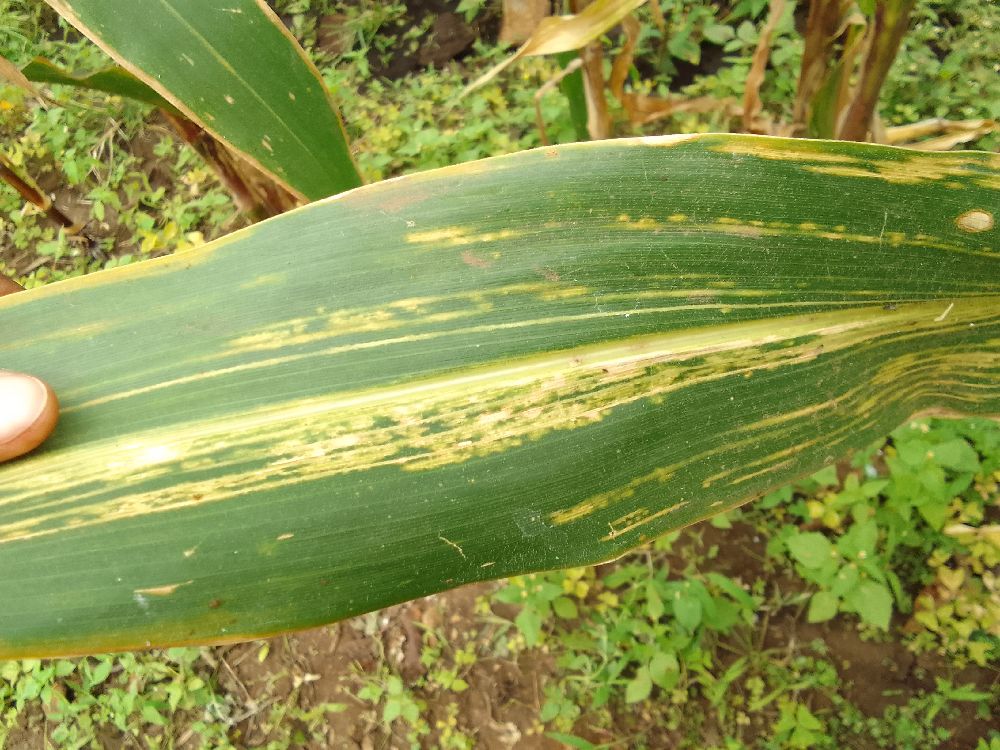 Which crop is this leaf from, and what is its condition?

maize, maize lethal necrosis
